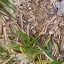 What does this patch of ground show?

grass
